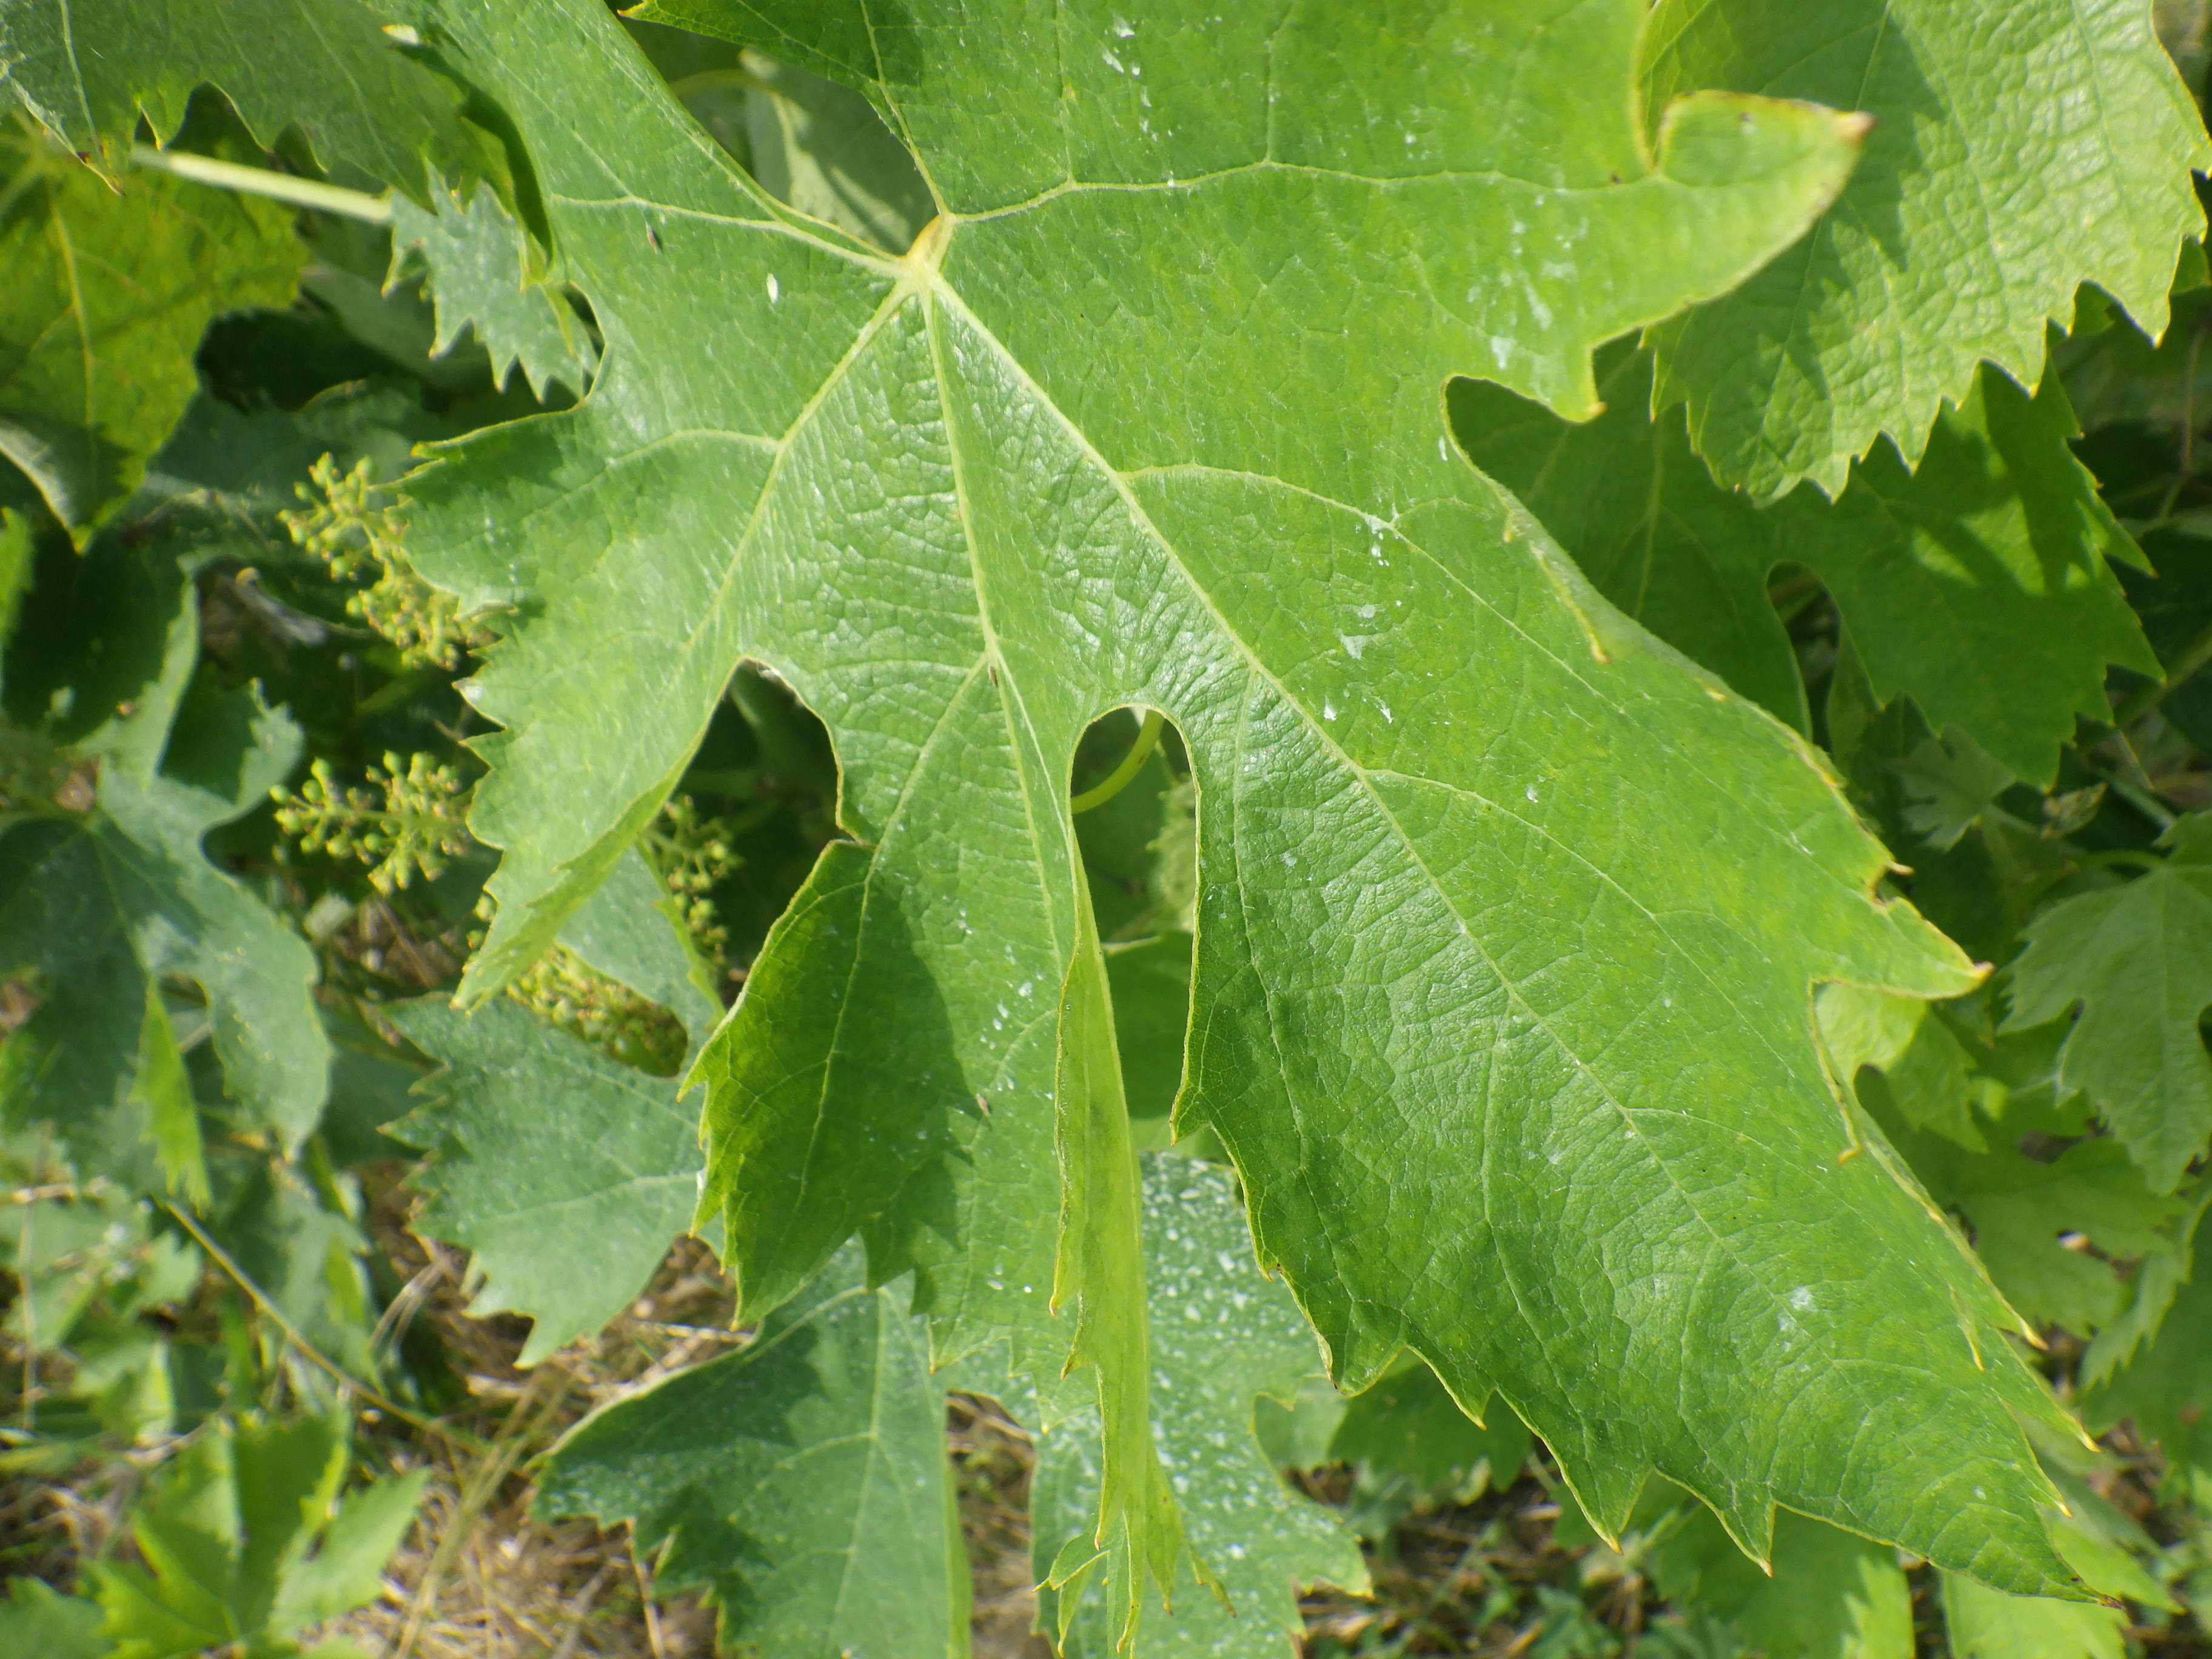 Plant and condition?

grapevine, phytophagous
